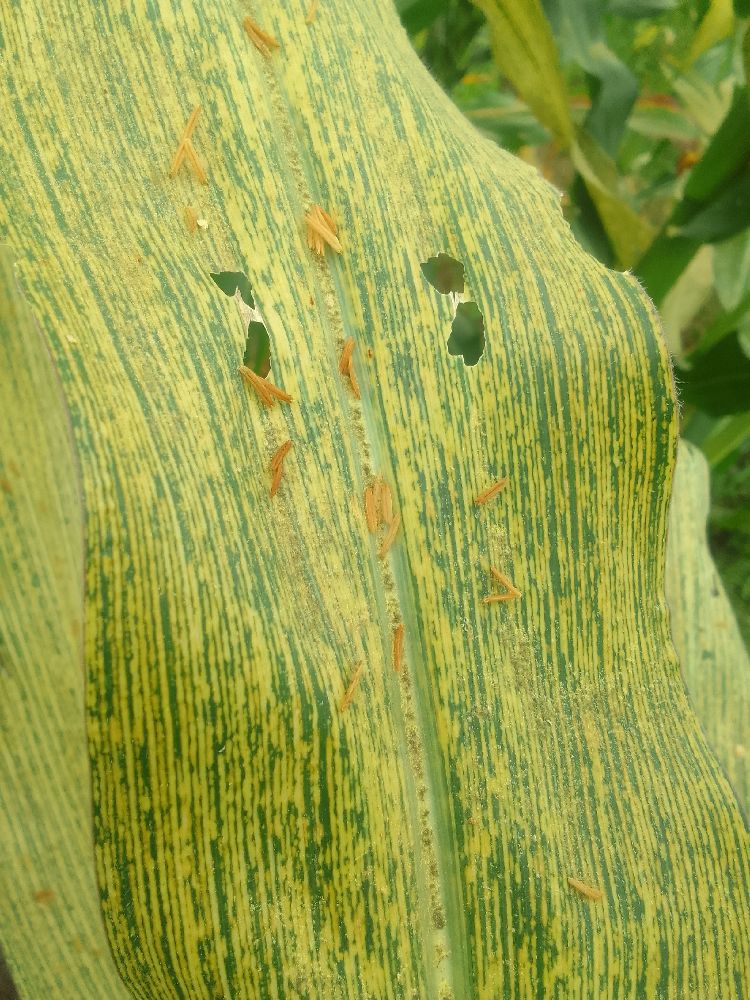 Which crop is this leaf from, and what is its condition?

maize, maize streak virus
